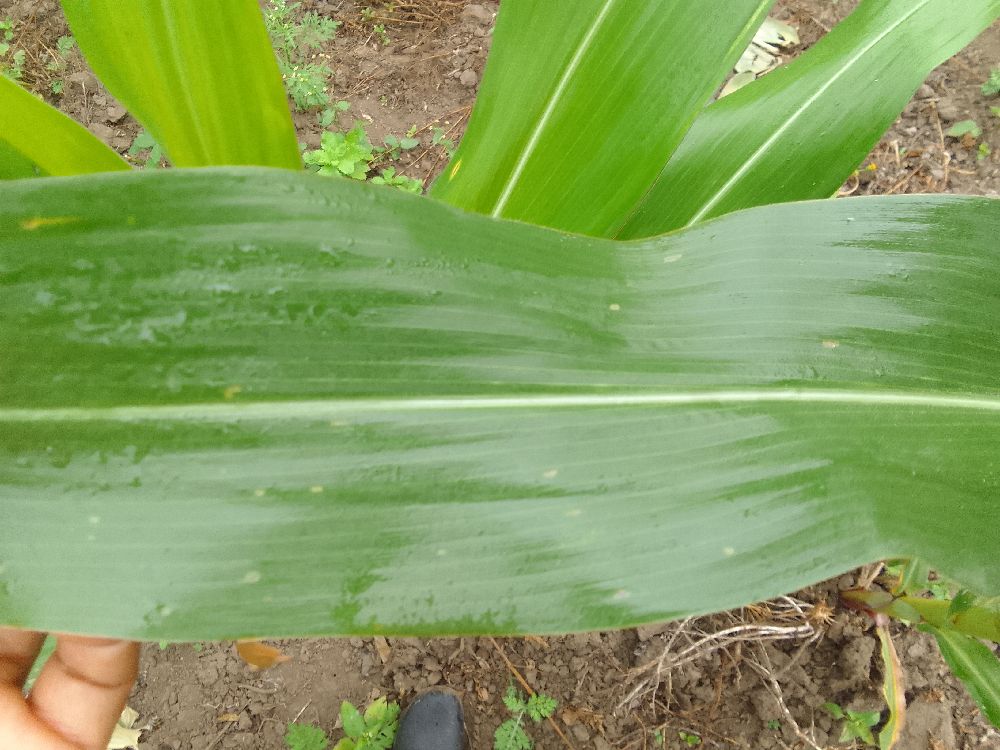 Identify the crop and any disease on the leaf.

maize, healthy
